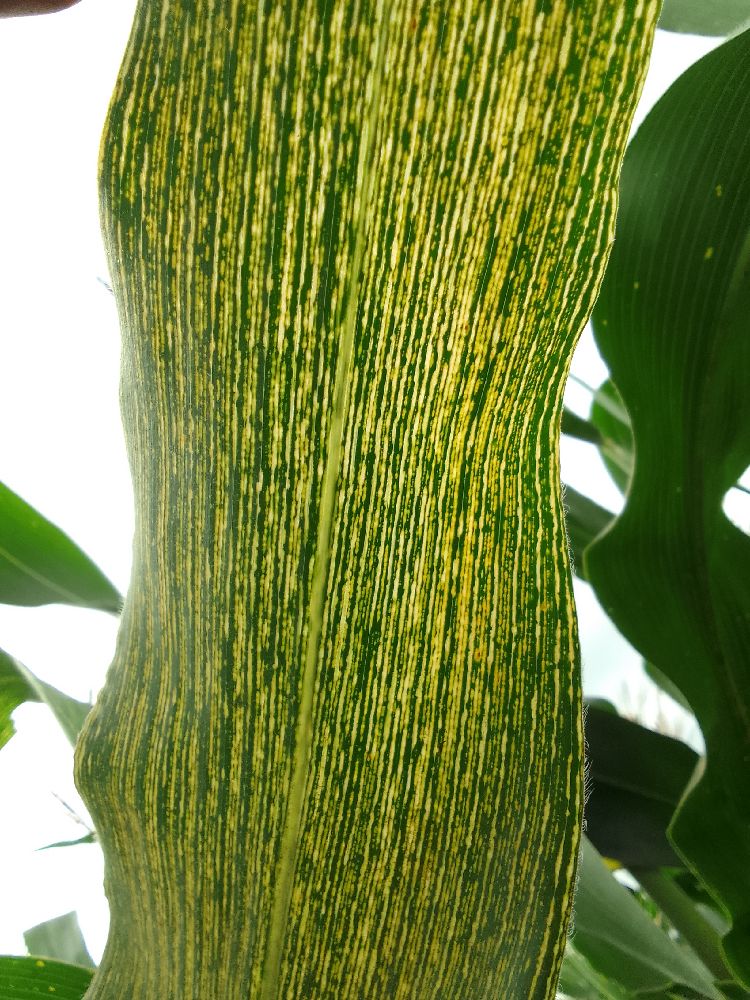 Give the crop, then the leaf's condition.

maize, maize streak virus
